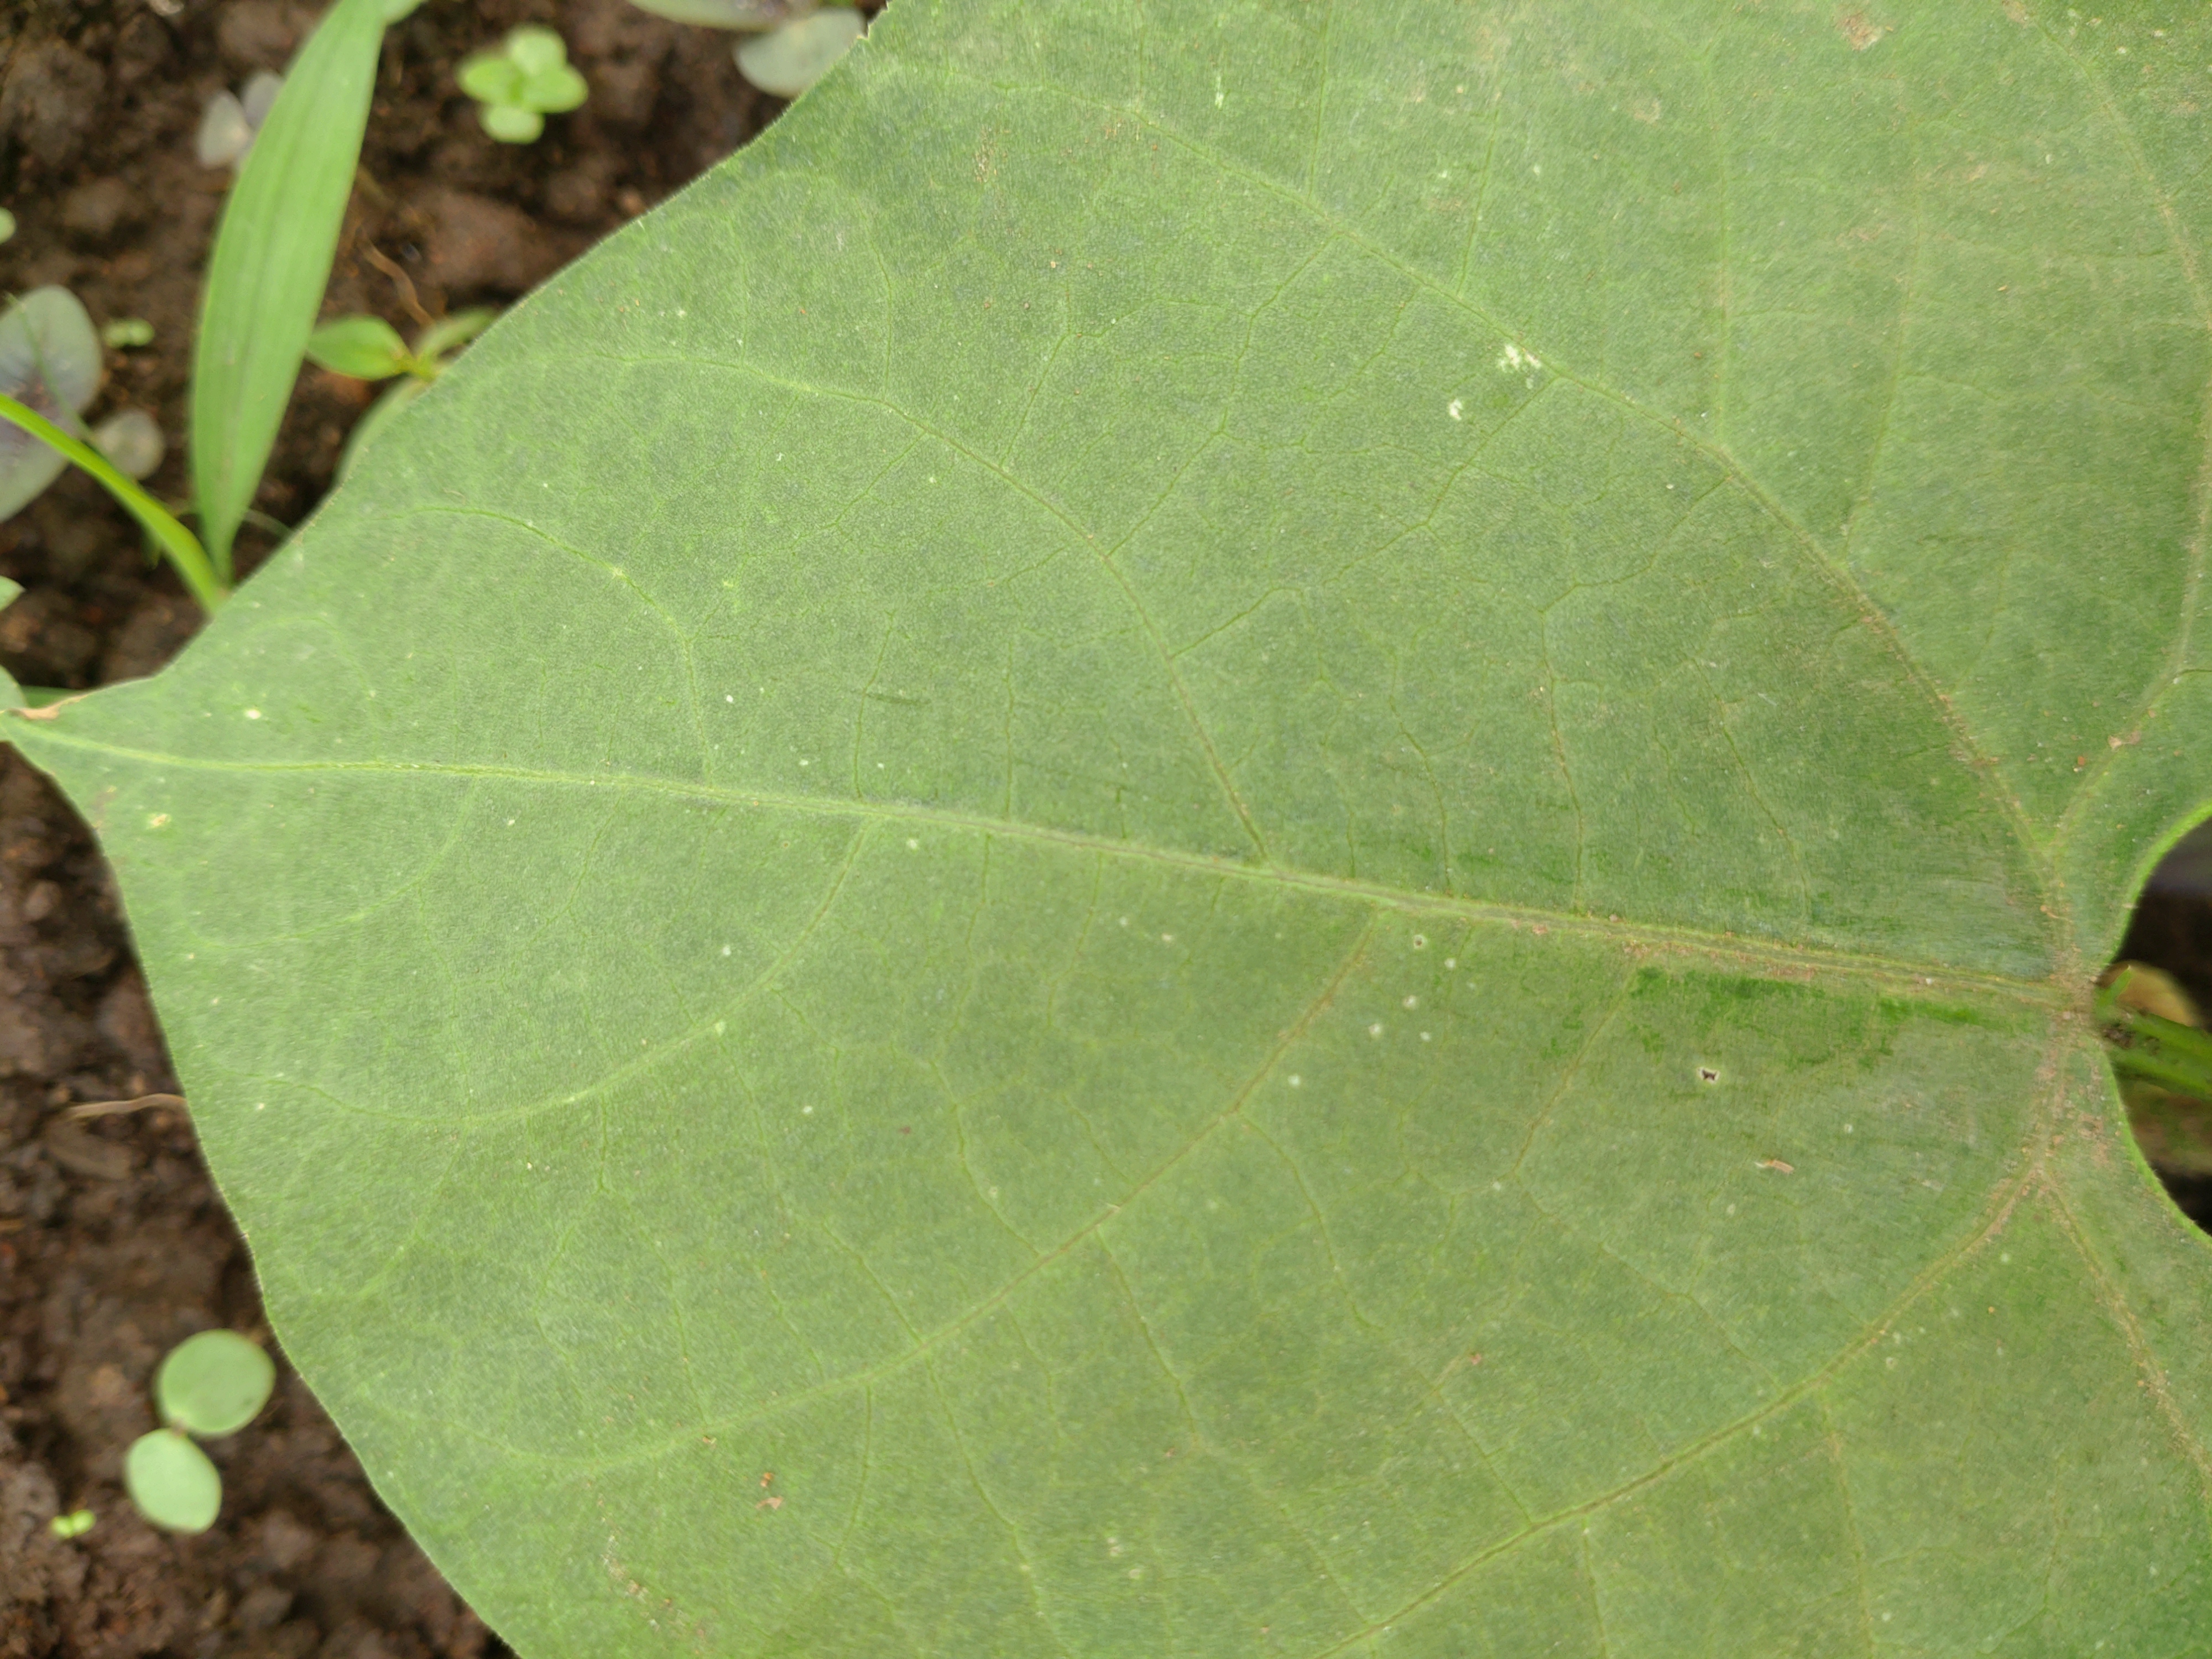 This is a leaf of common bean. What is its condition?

healthy
